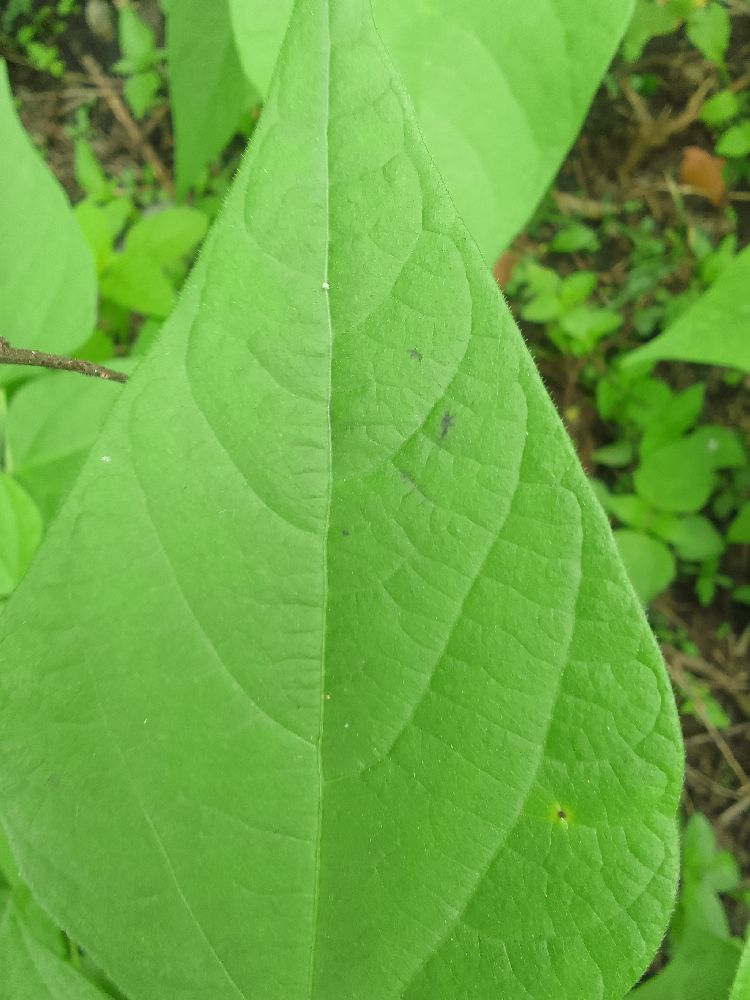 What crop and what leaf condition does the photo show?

common bean, healthy
